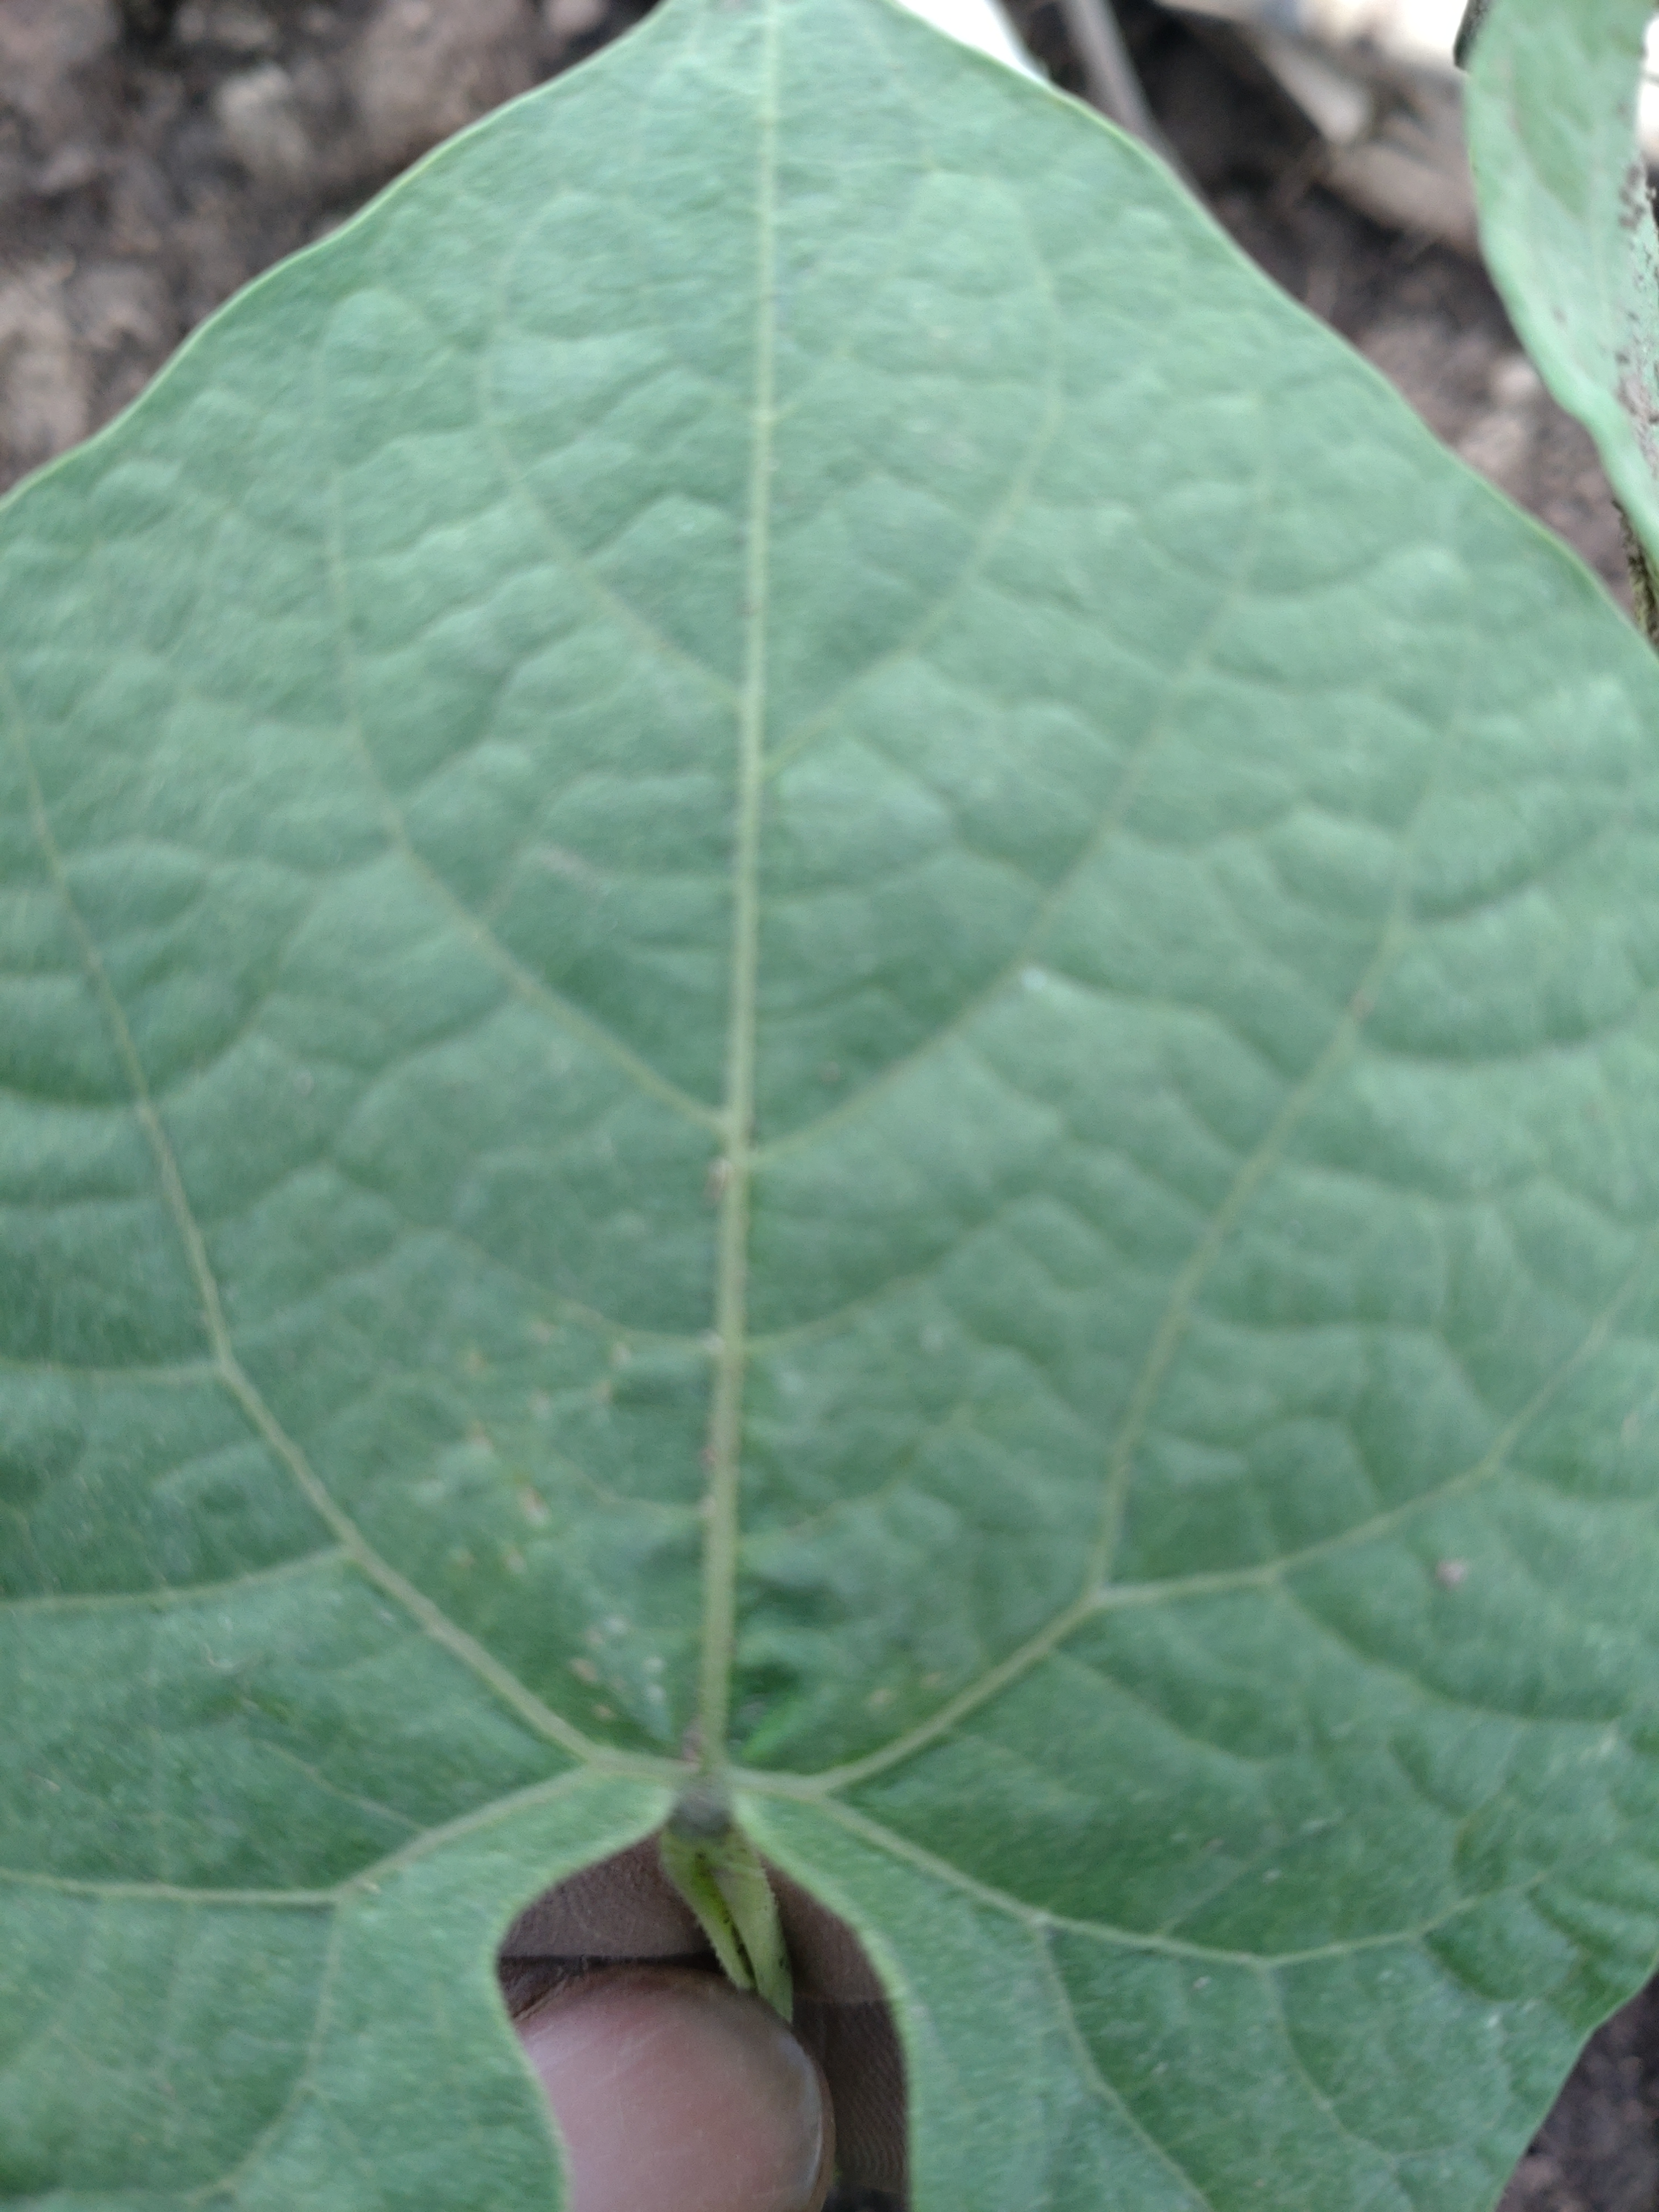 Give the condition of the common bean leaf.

healthy
